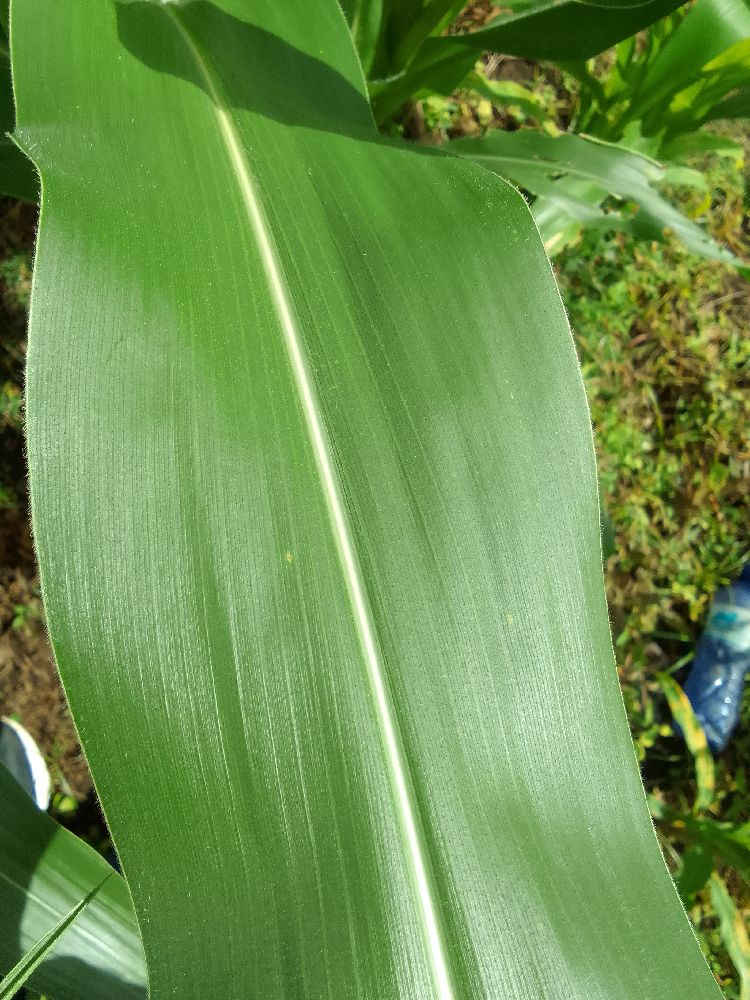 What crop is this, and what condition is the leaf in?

maize, healthy
